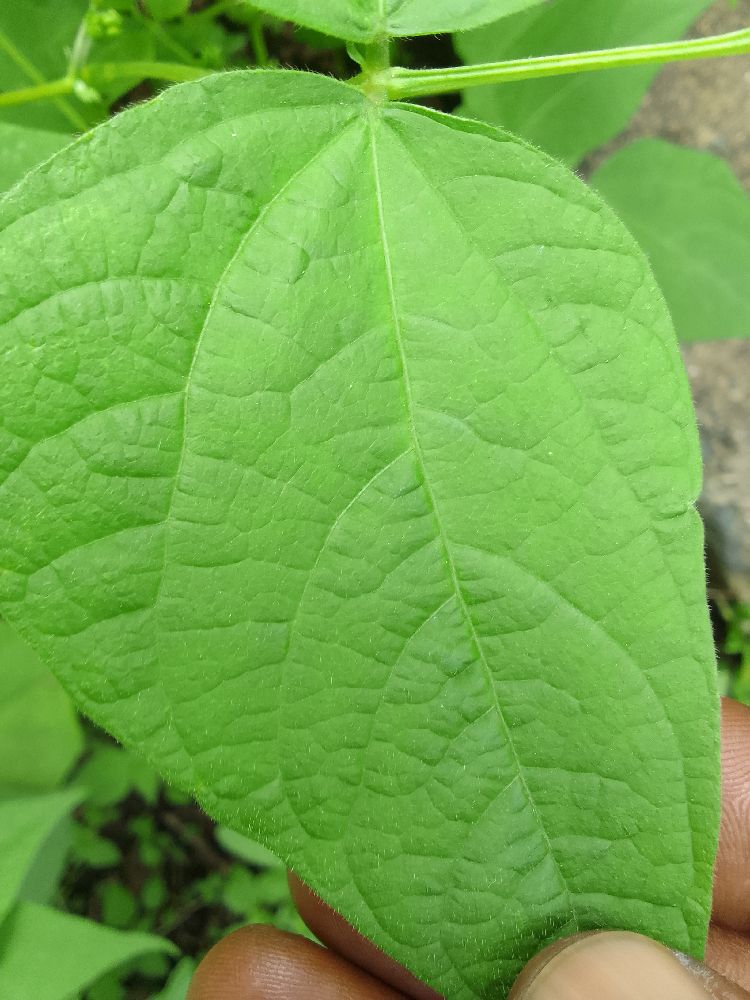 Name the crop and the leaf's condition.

common bean, healthy
